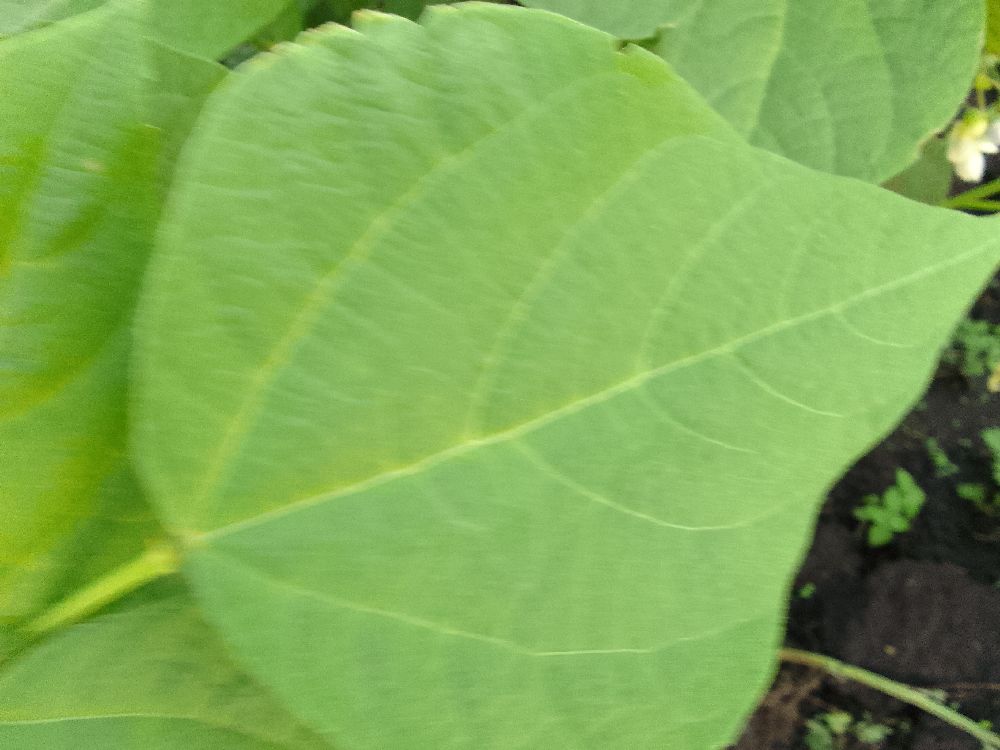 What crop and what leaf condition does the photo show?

common bean, healthy
